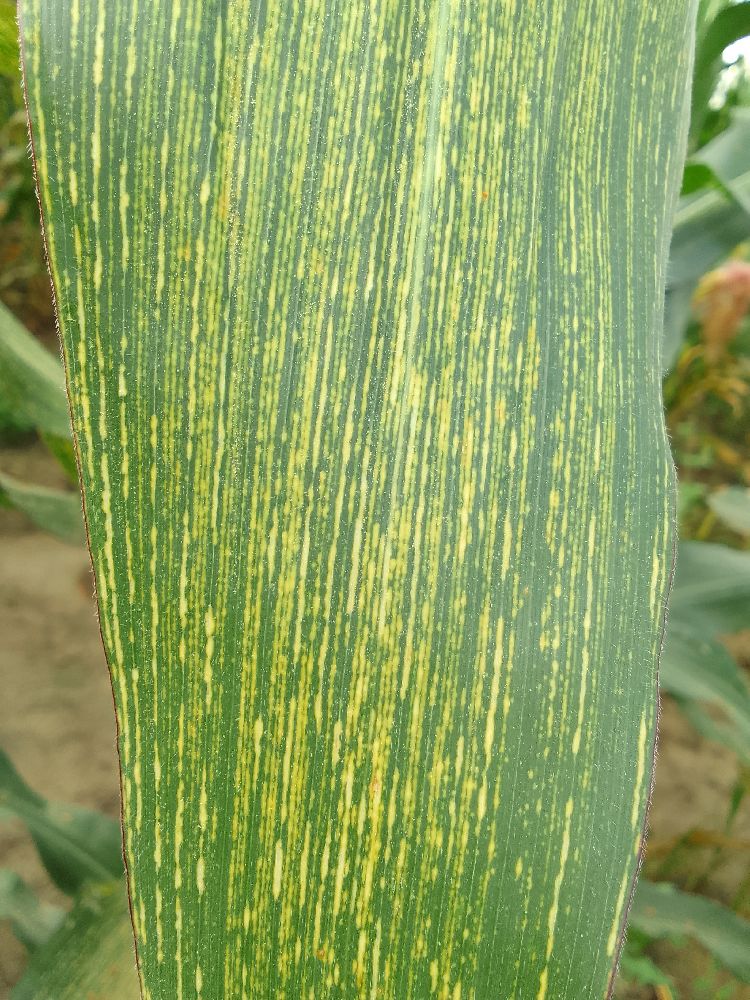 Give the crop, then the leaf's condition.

maize, maize streak virus
